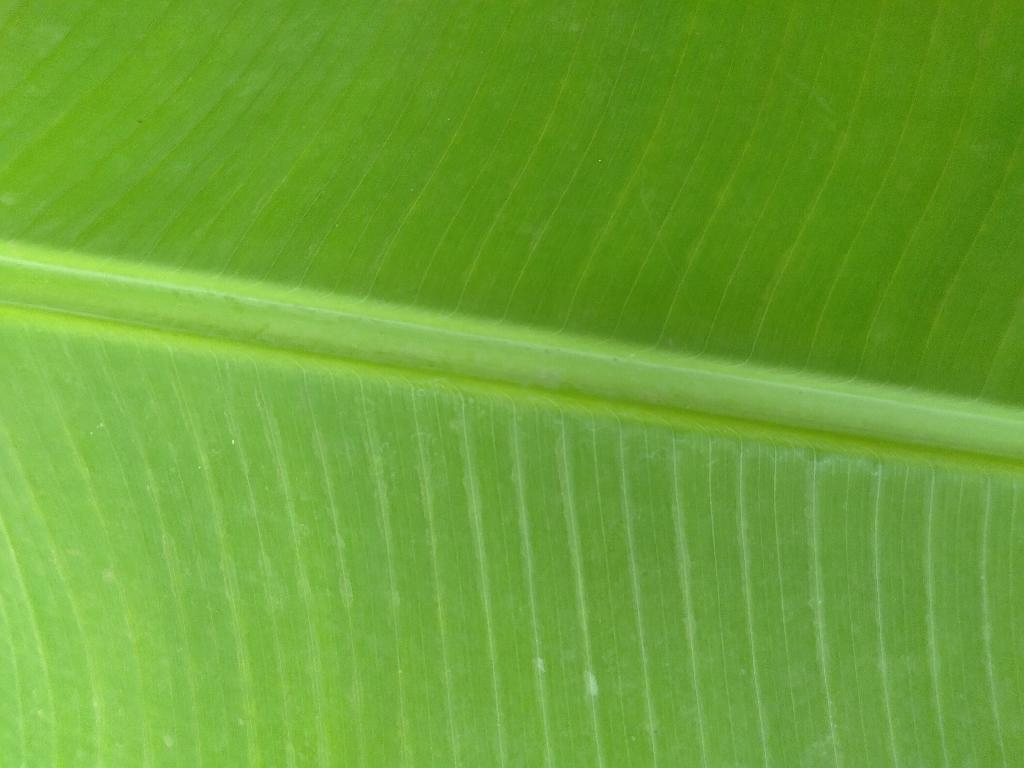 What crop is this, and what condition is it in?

banana, healthy
